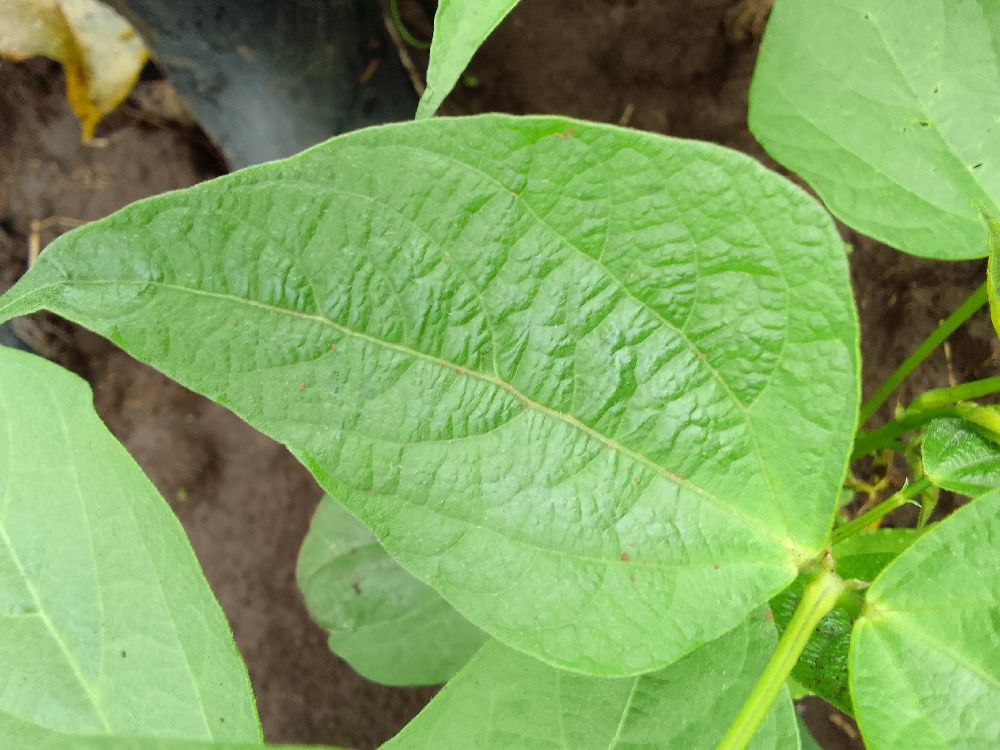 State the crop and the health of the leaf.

common bean, healthy
